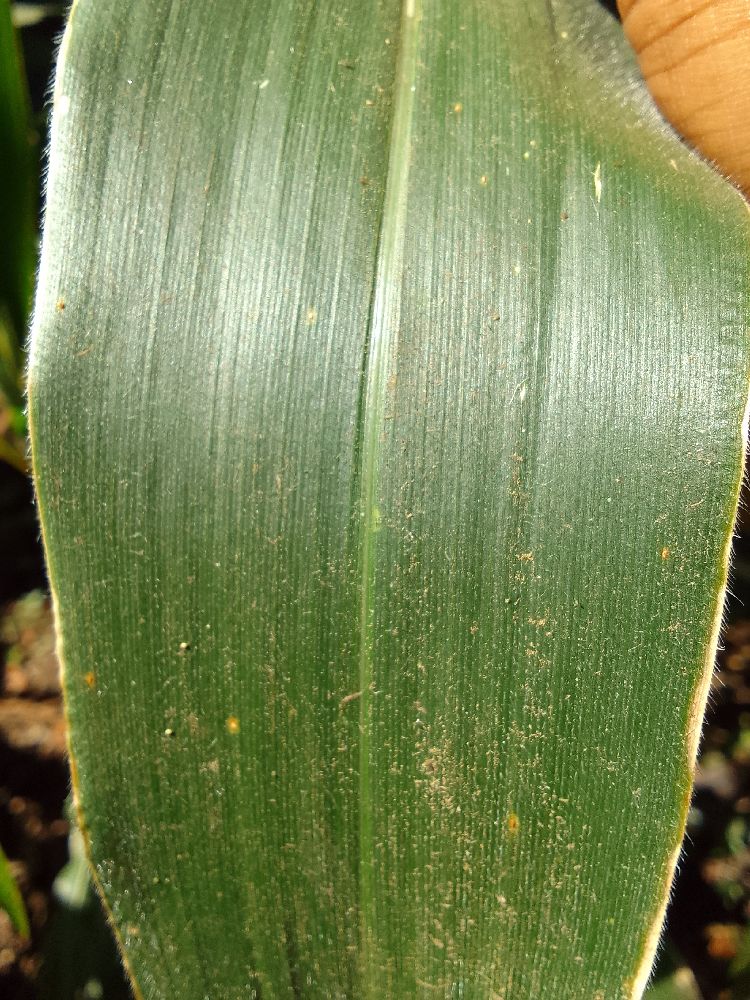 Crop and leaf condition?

maize, healthy
